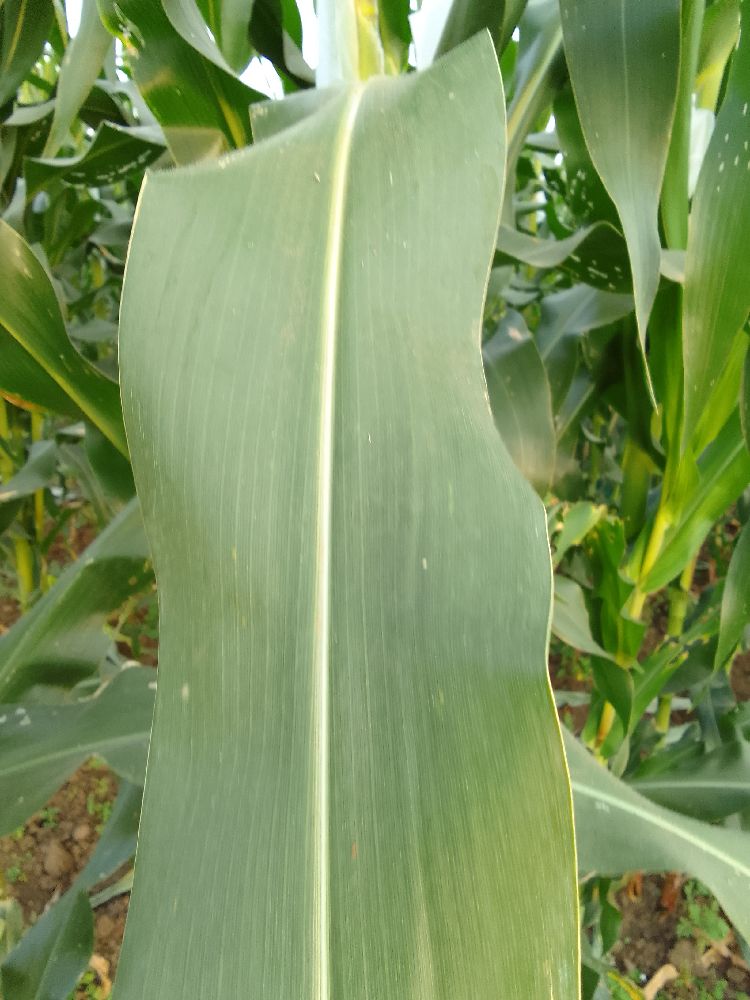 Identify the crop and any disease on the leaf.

maize, healthy
